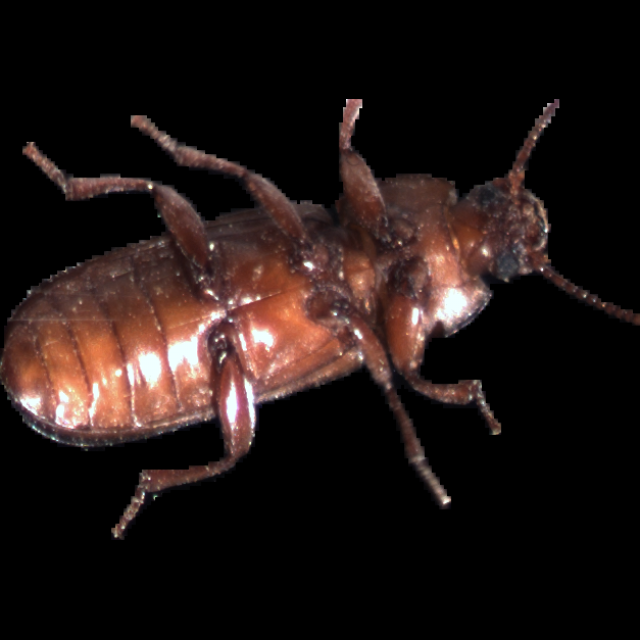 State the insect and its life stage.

mealworm beetle
